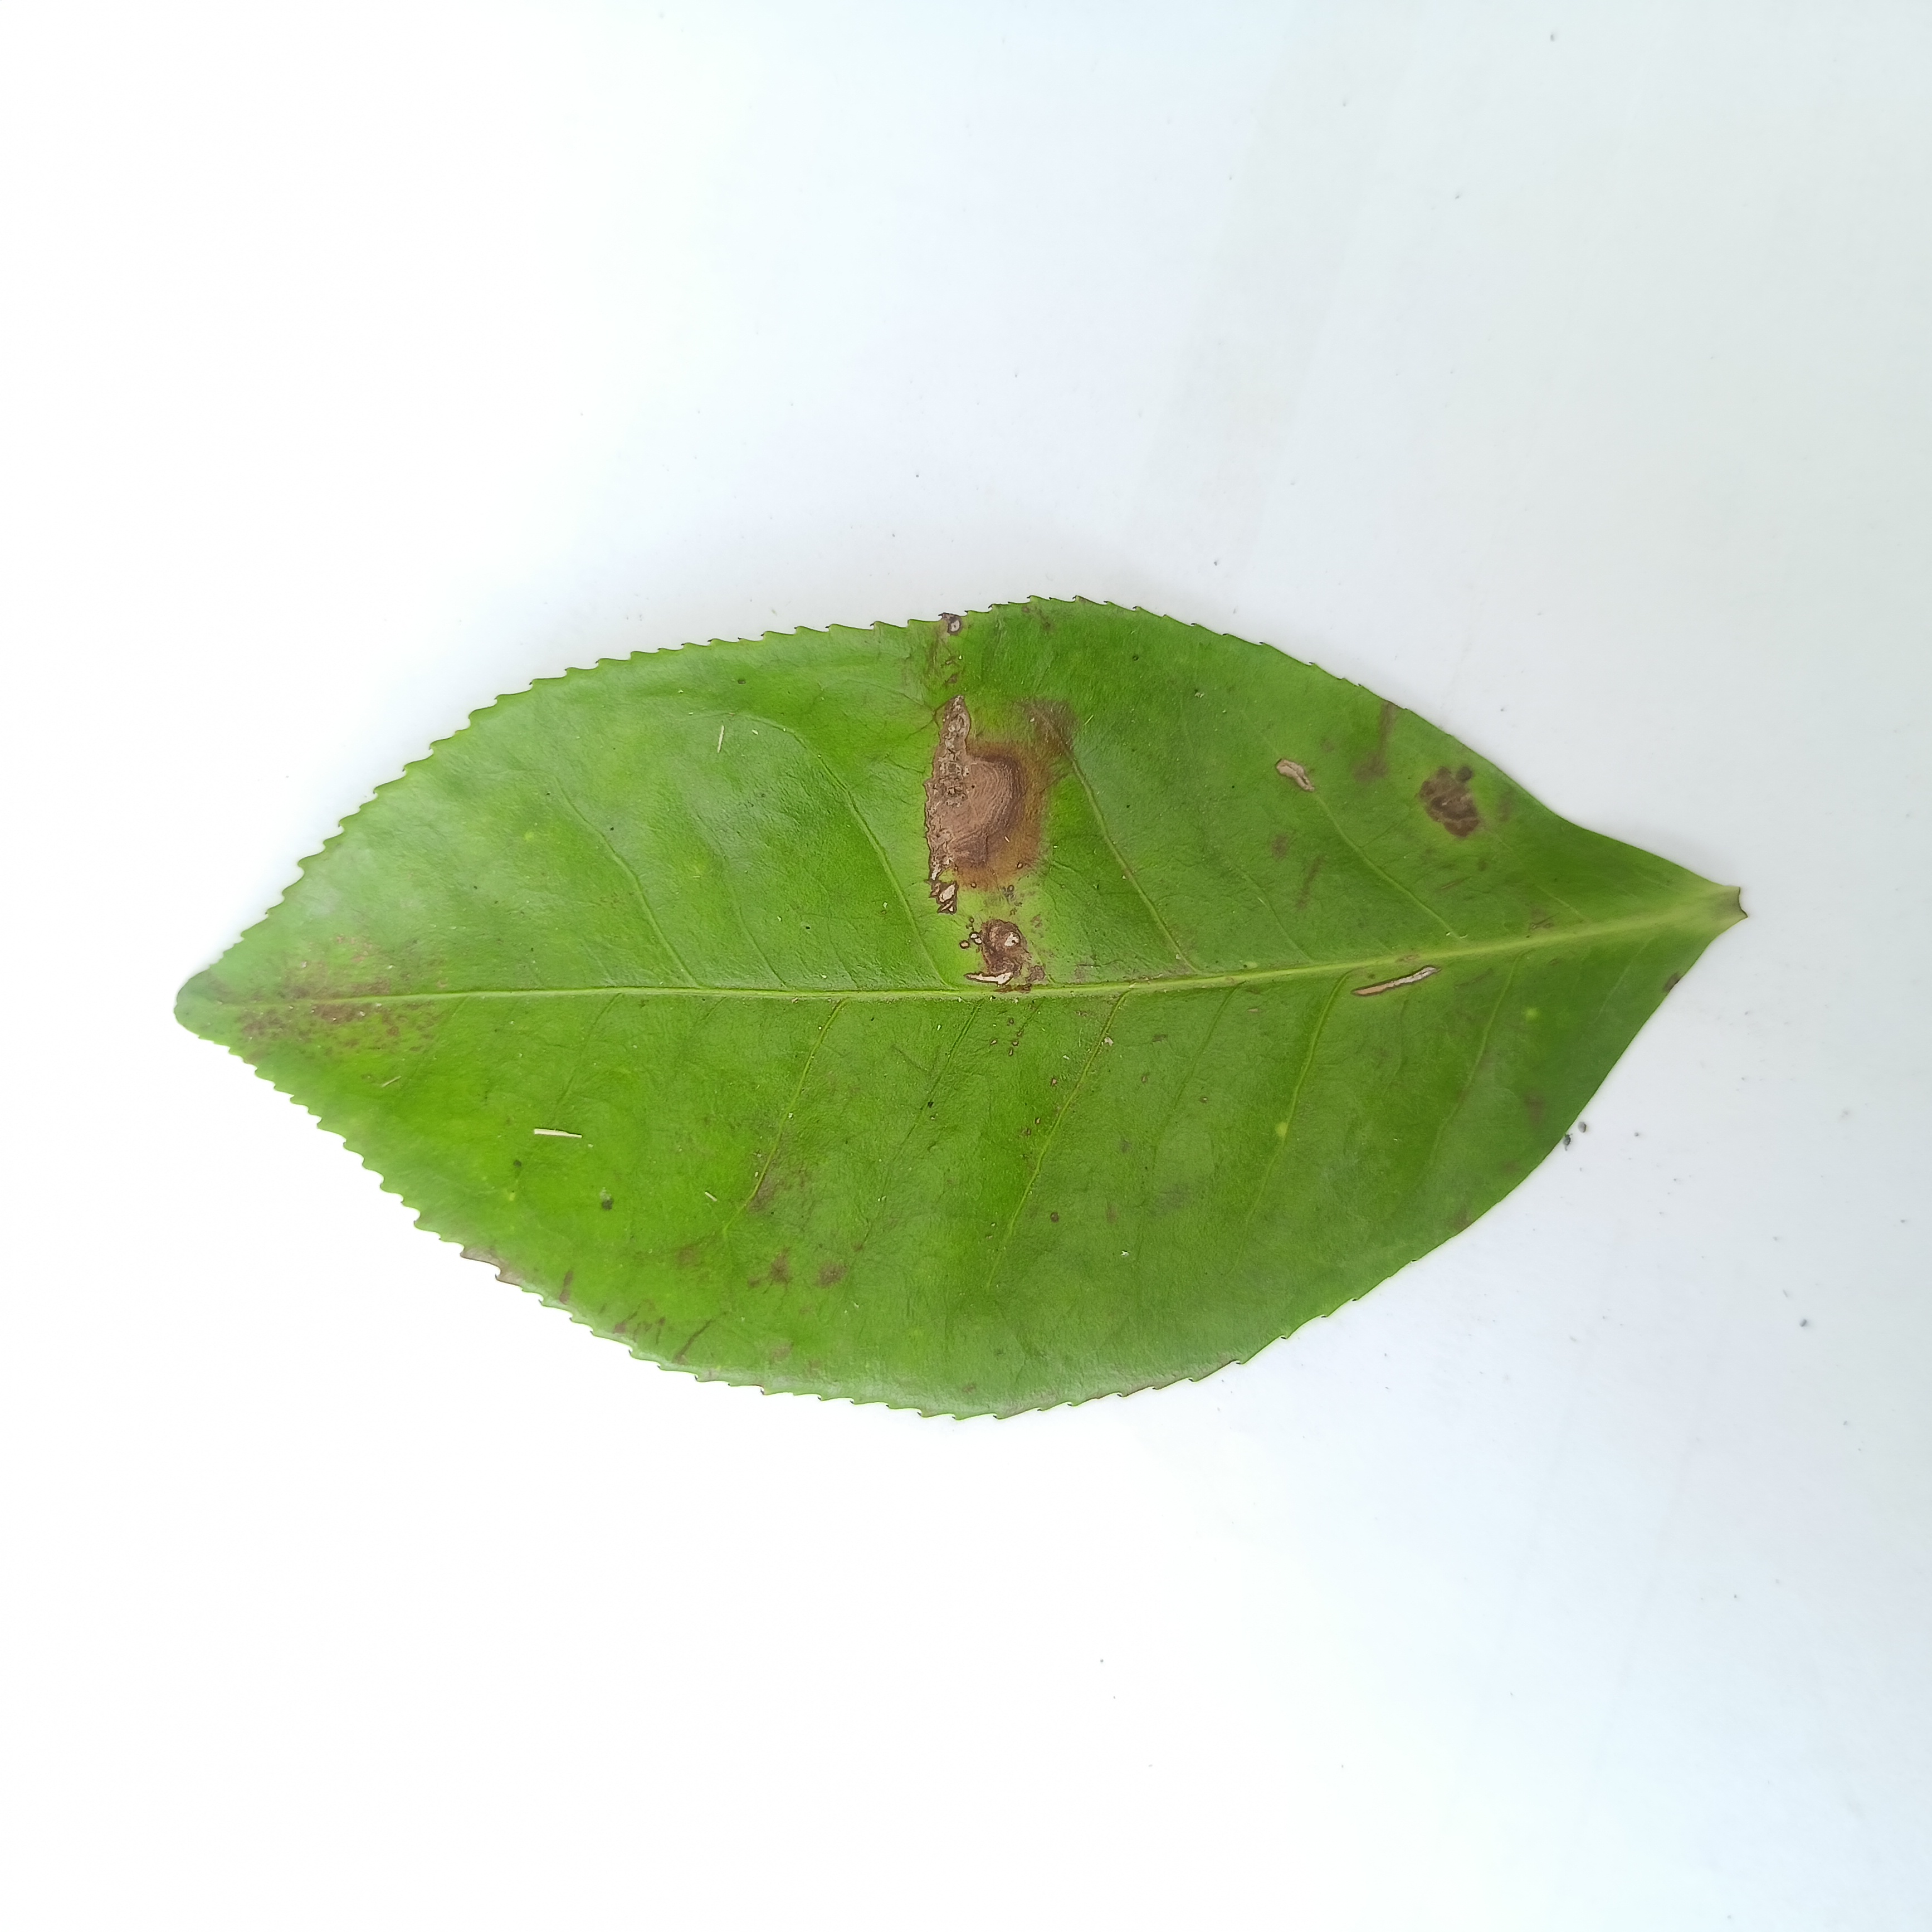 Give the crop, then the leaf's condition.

tea, brown blight
